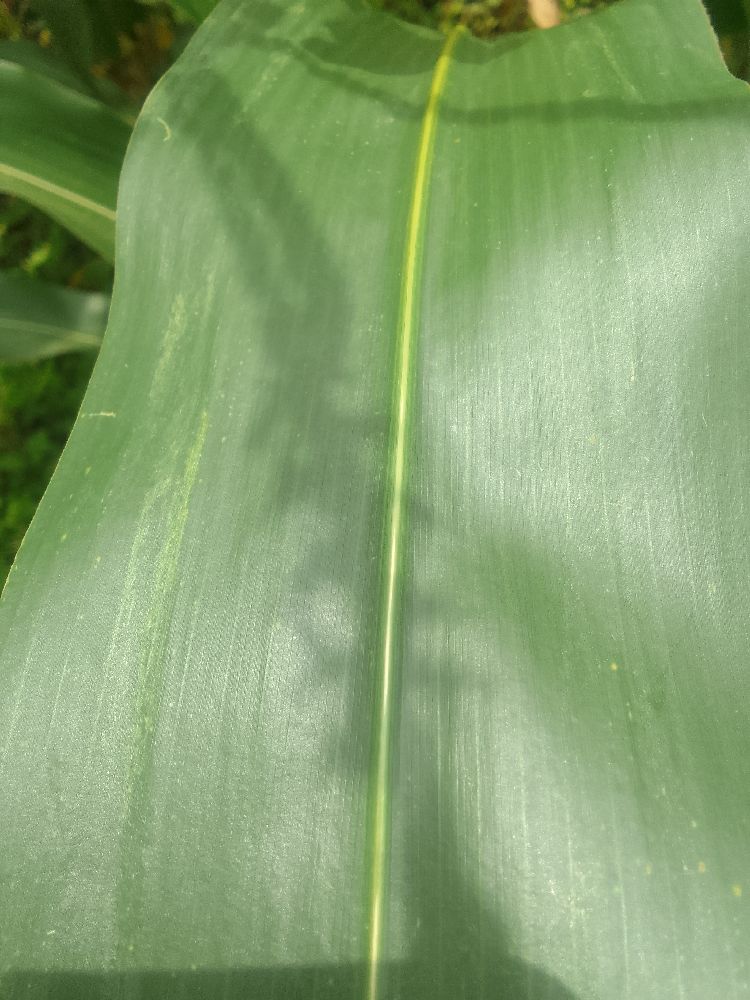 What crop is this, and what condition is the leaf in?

maize, healthy
